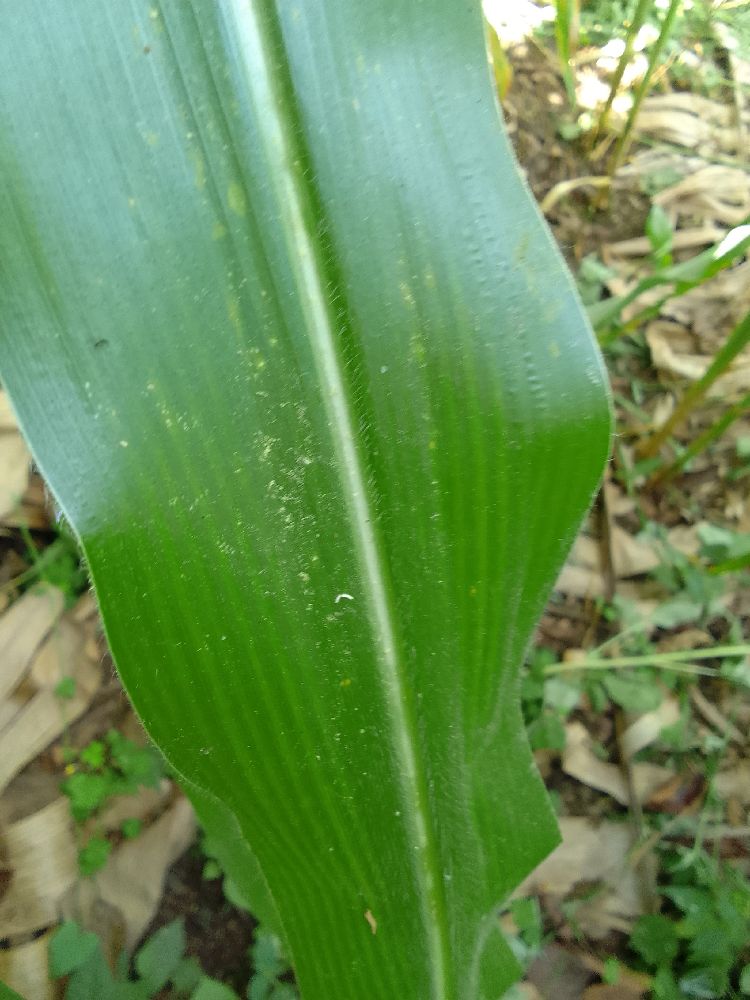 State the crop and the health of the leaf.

maize, healthy
